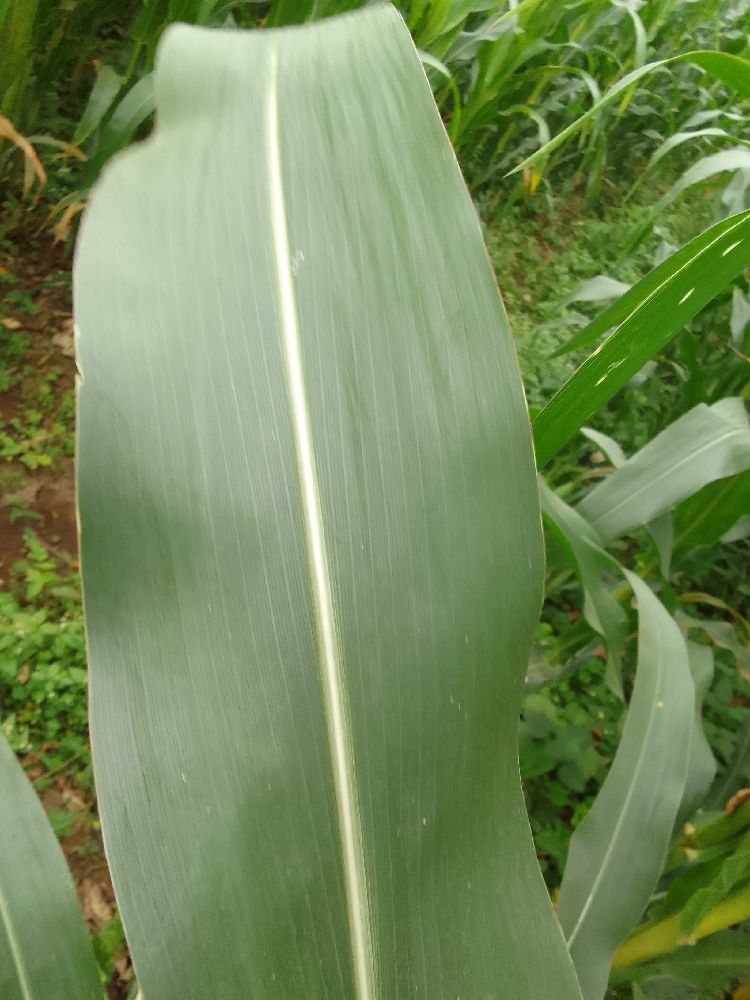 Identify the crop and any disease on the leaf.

maize, healthy
